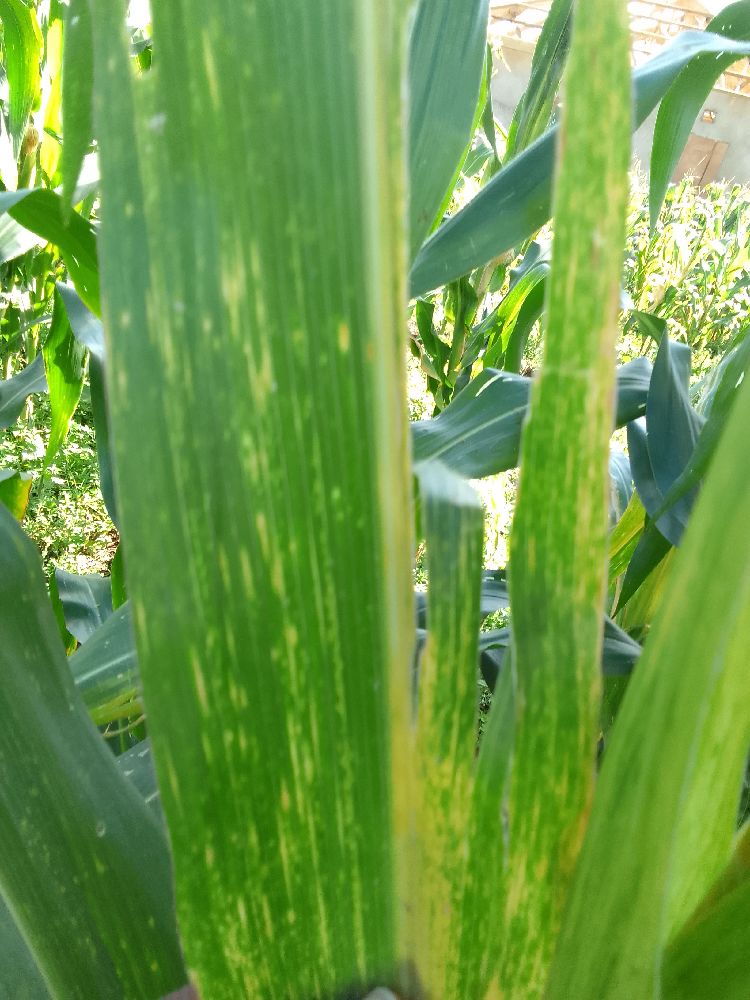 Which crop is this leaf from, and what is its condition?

maize, maize lethal necrosis
